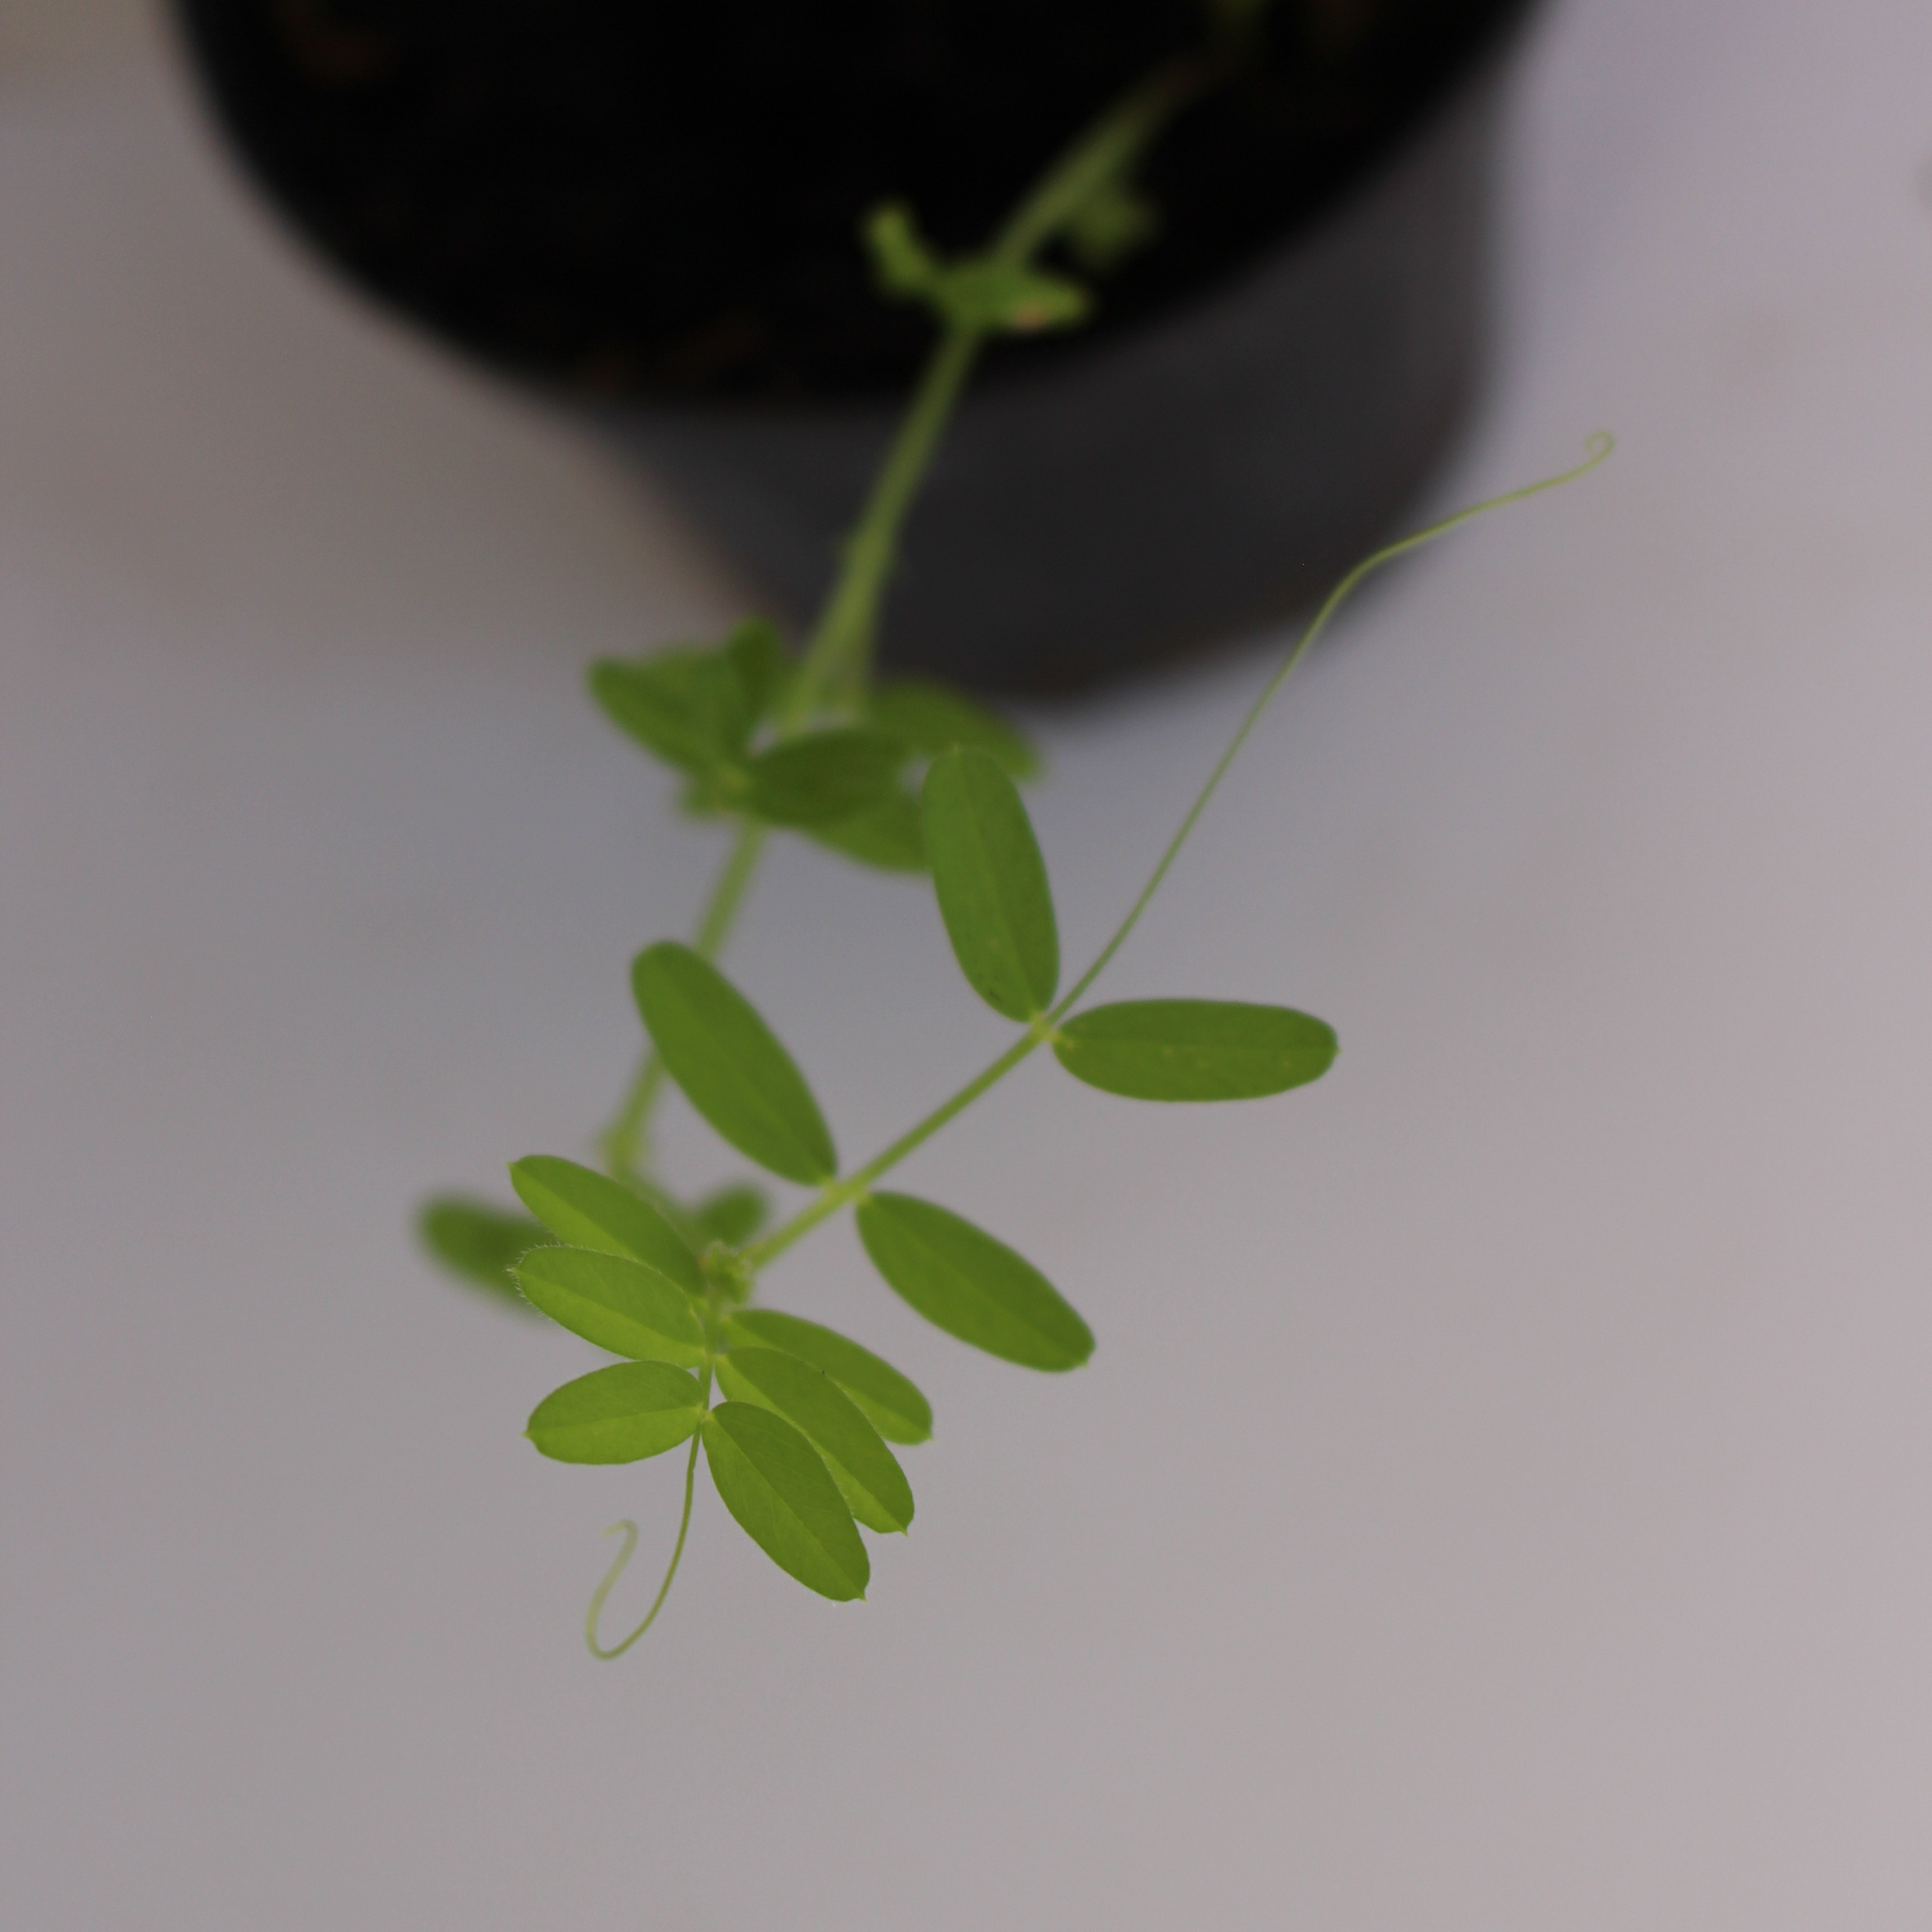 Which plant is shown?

Vicia sativa
